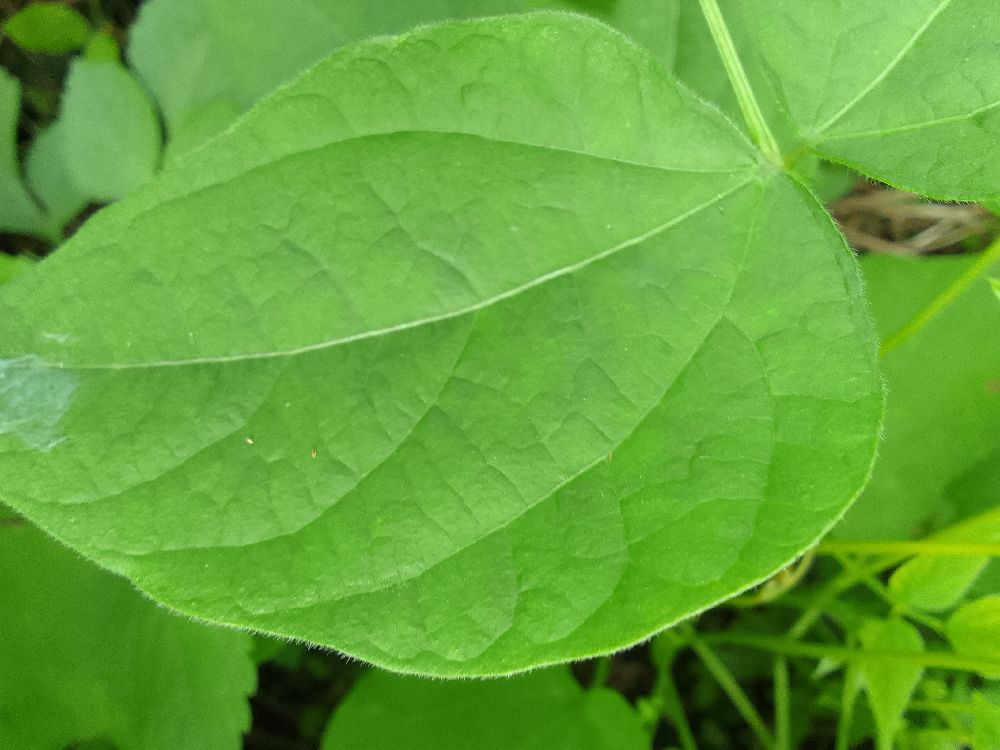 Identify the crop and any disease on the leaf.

common bean, healthy
